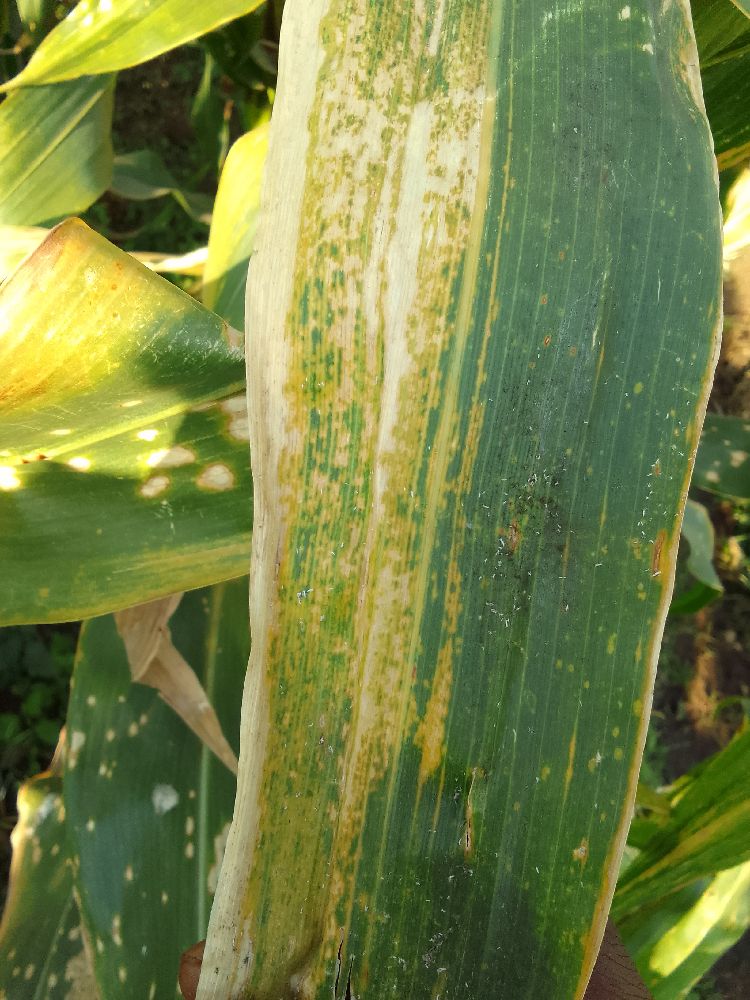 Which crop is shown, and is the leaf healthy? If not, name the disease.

maize, maize lethal necrosis
